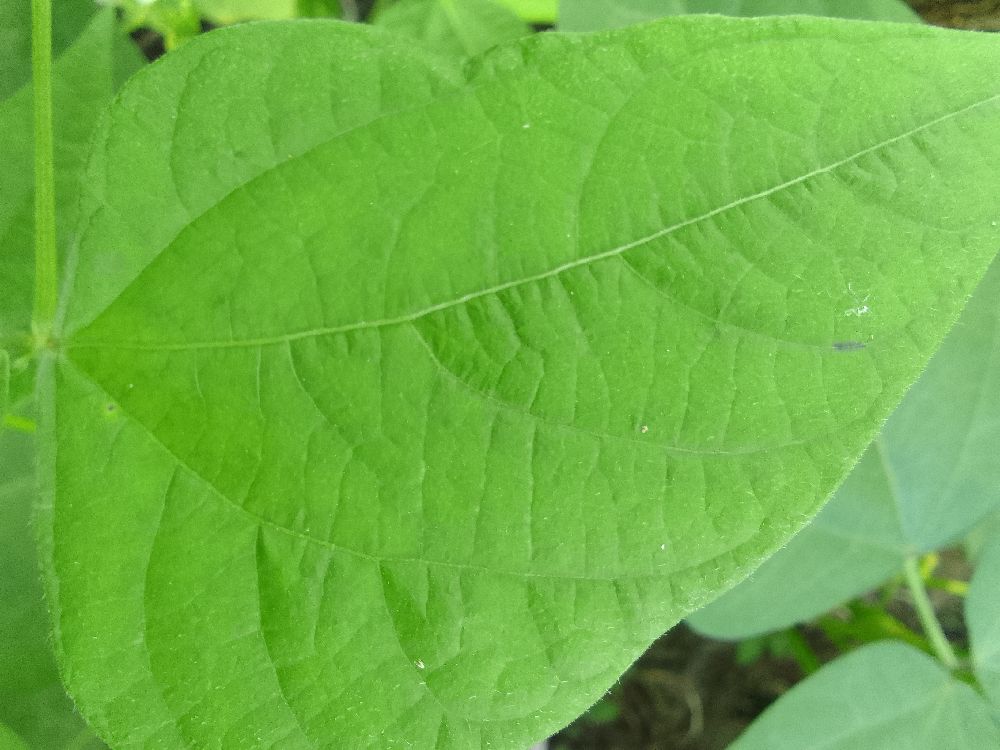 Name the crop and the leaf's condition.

common bean, healthy
